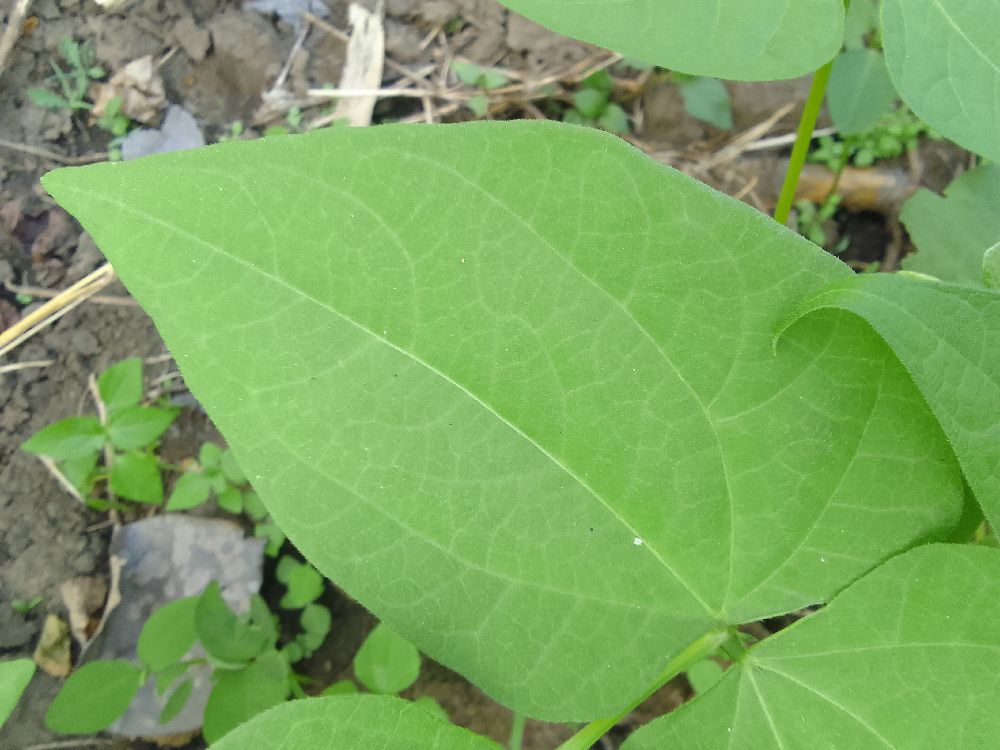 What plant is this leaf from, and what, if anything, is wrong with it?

common bean, healthy
